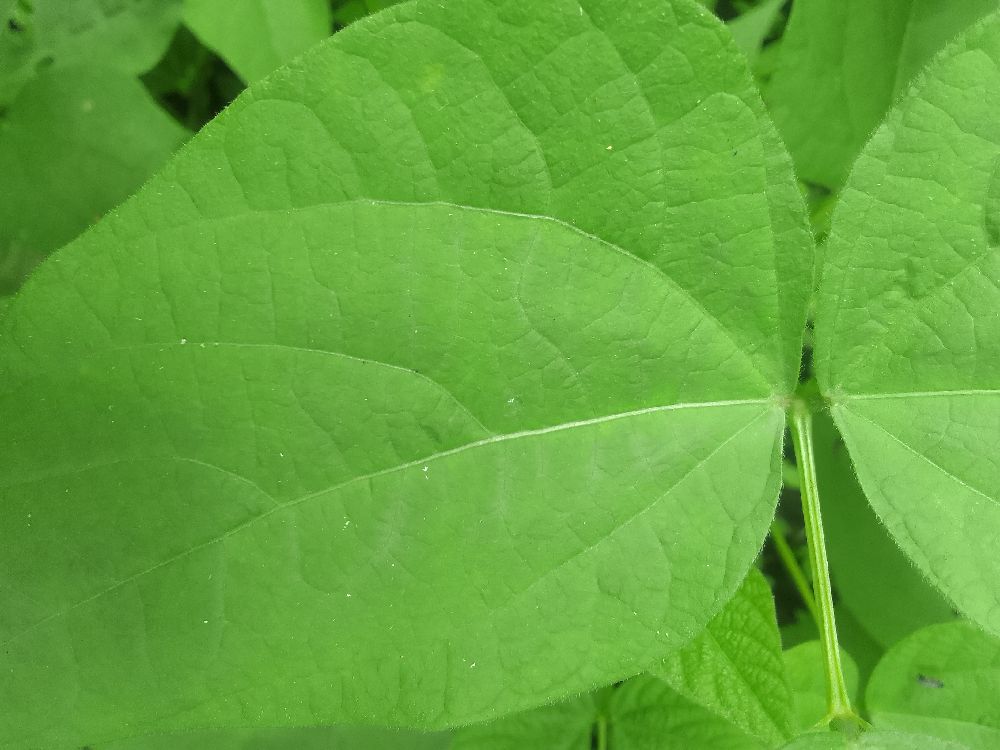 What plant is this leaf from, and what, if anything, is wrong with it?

common bean, healthy
